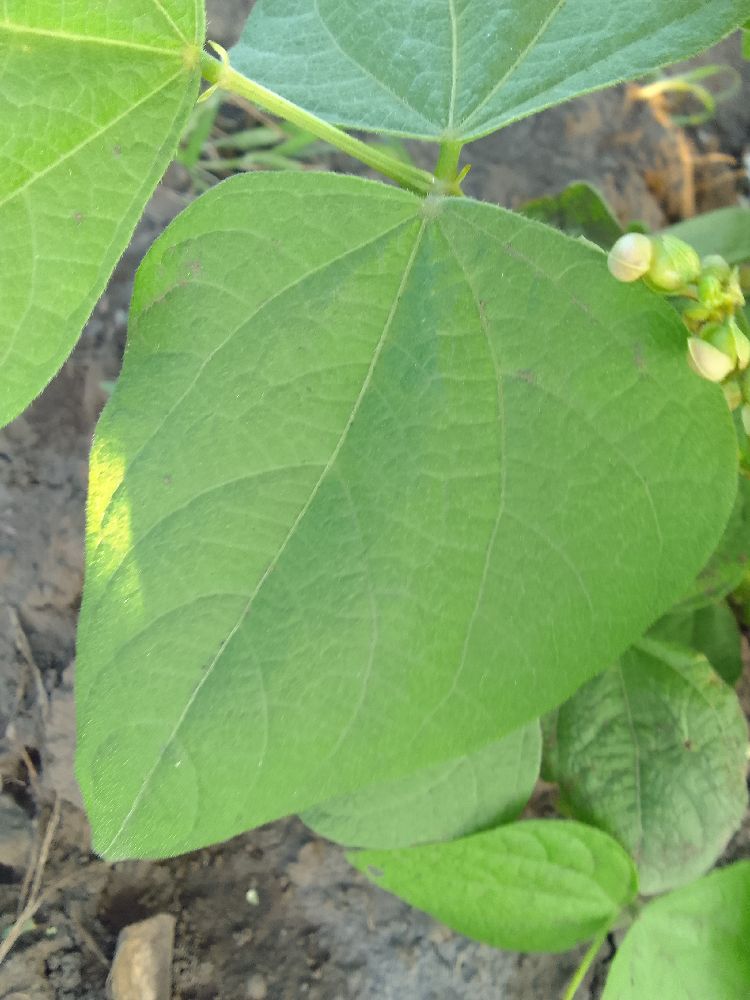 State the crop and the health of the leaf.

common bean, healthy
